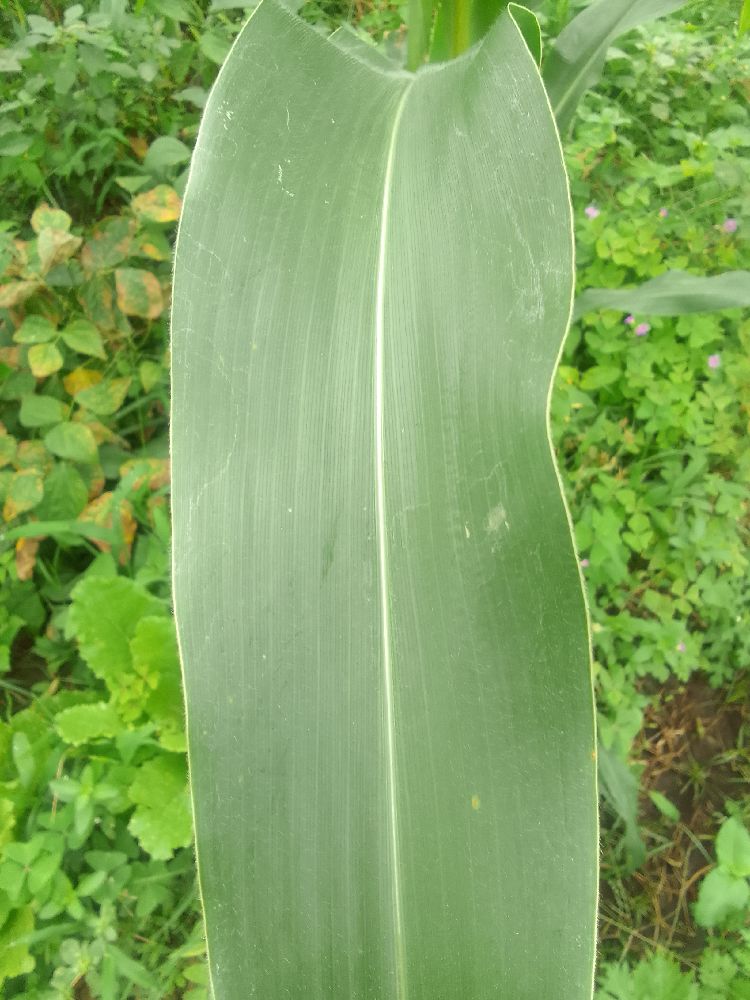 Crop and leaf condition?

maize, healthy
